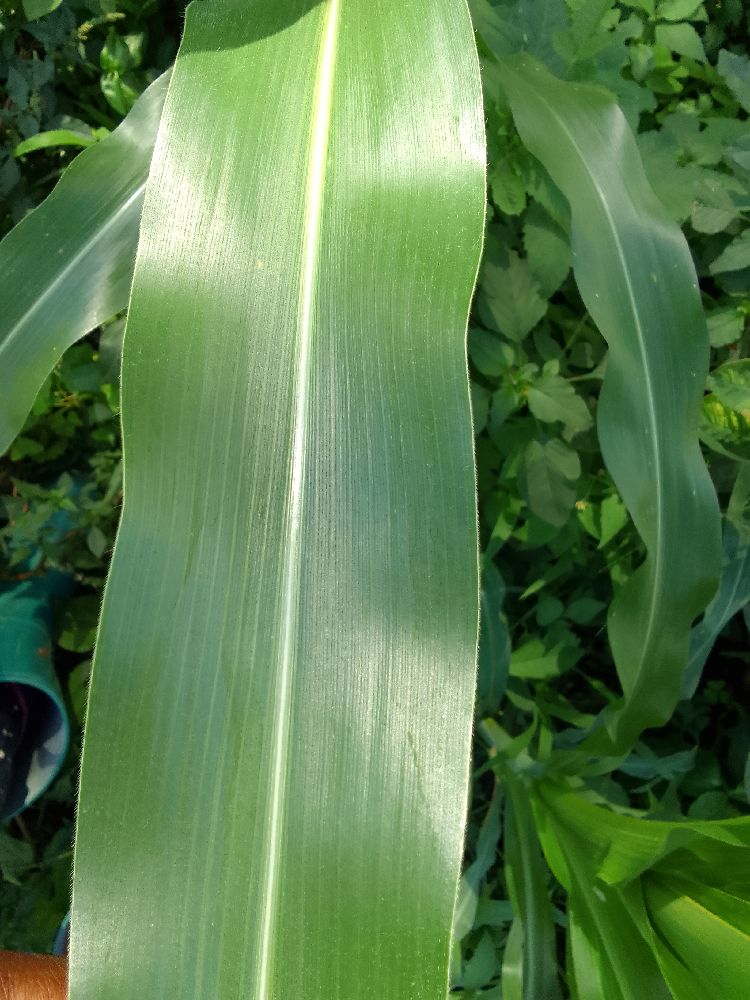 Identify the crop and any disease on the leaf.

maize, healthy
